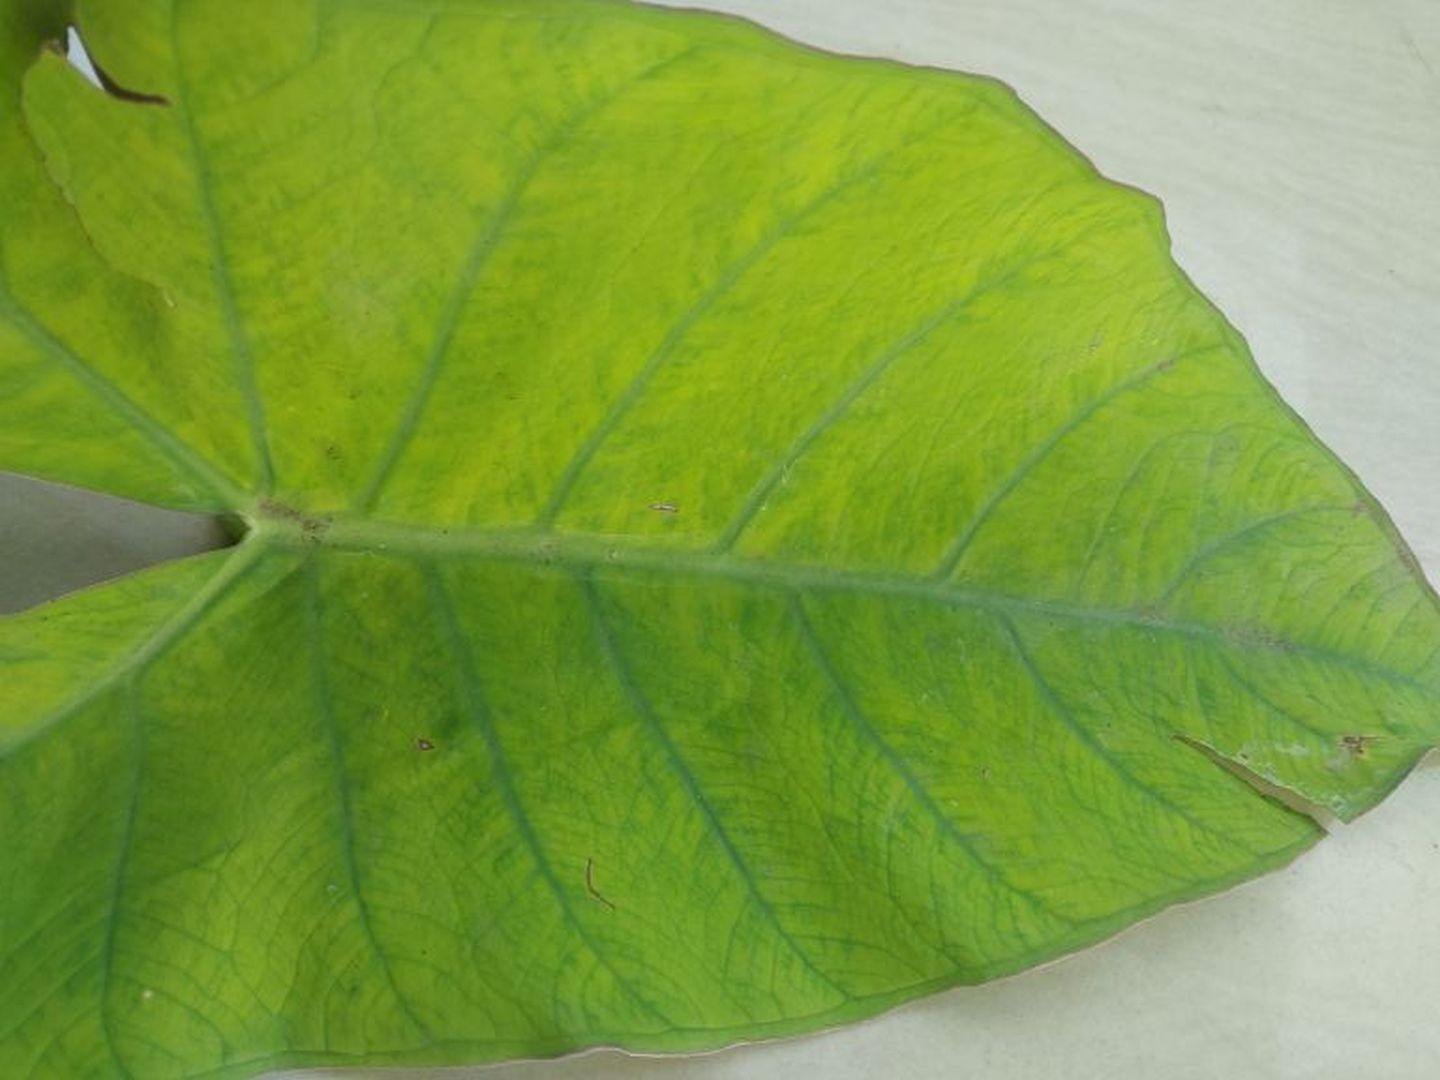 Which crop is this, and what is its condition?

taro, mosaic
